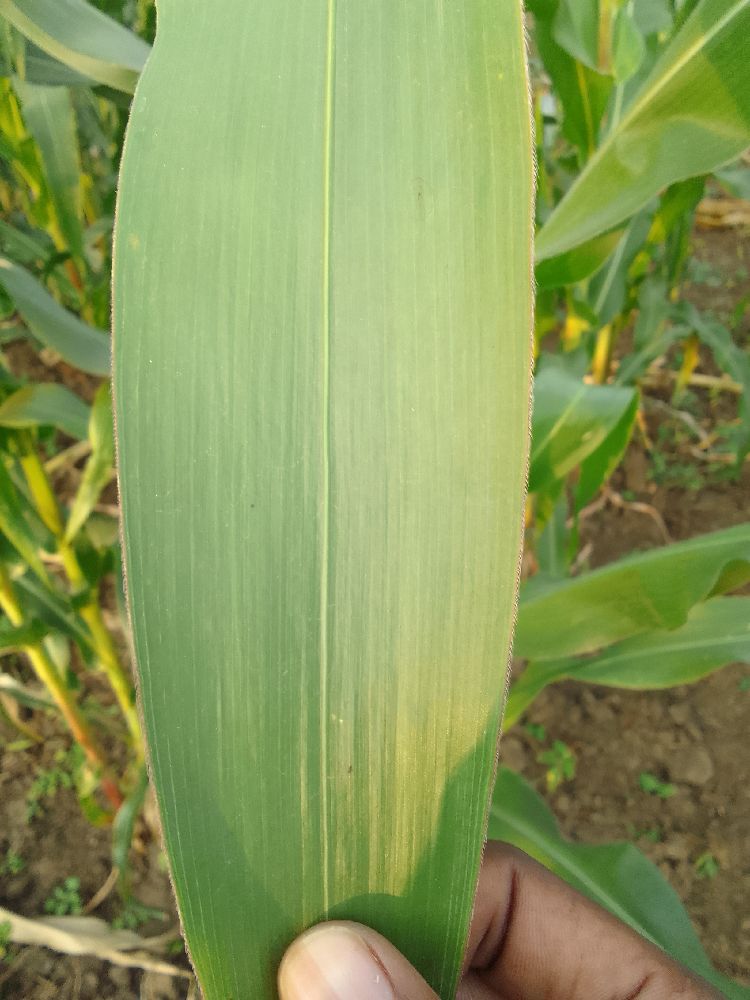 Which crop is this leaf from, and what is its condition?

maize, healthy
